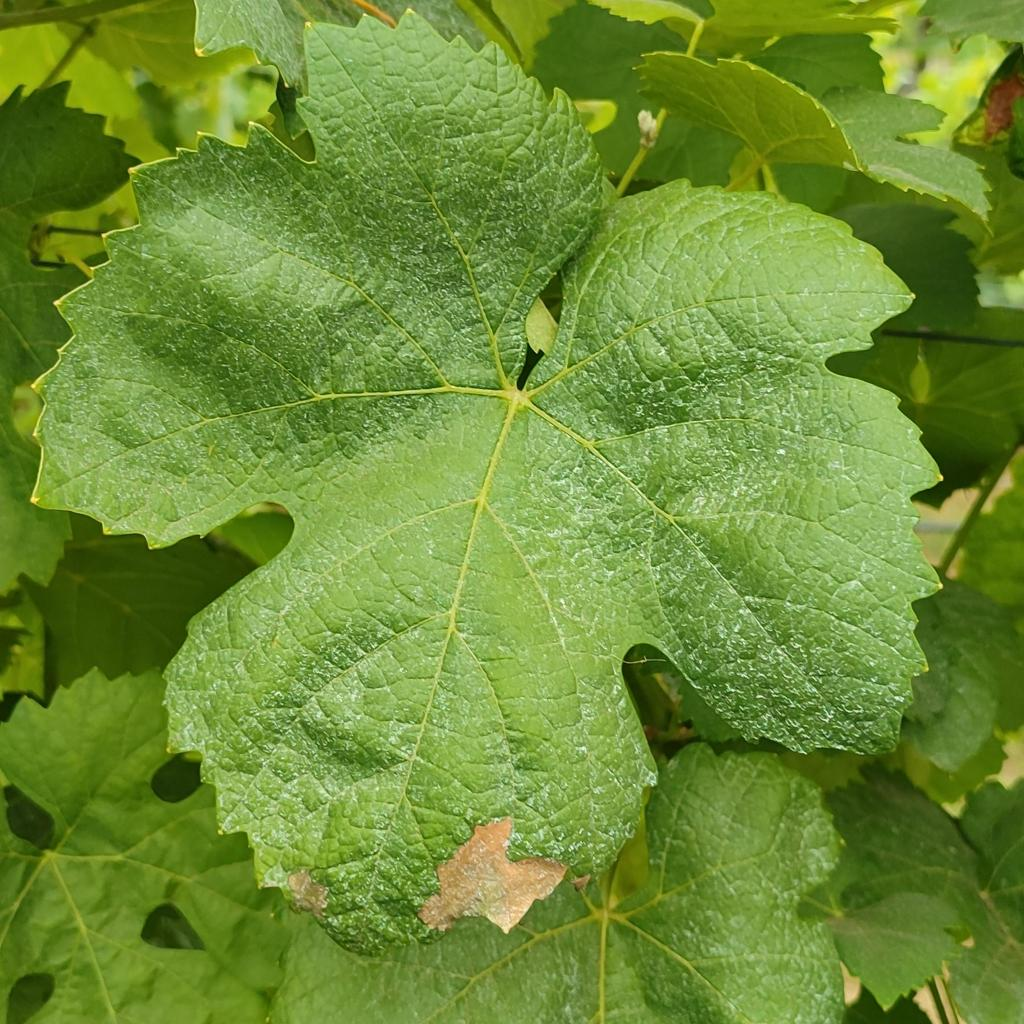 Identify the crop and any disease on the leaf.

grapevine, downy mildew
